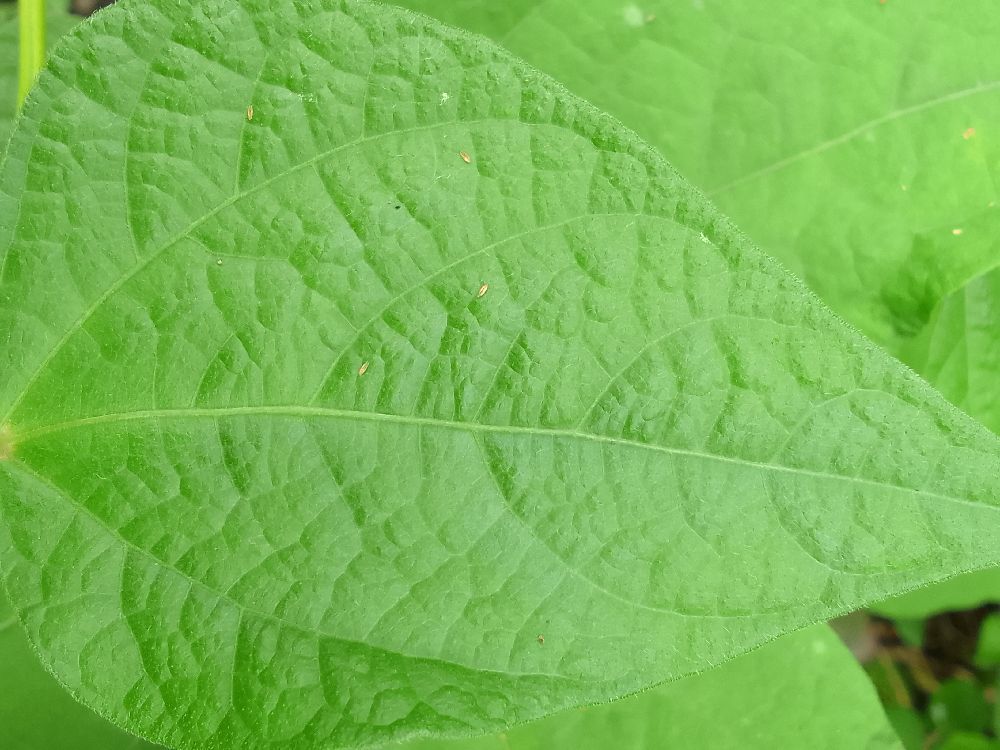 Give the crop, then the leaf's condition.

common bean, healthy
